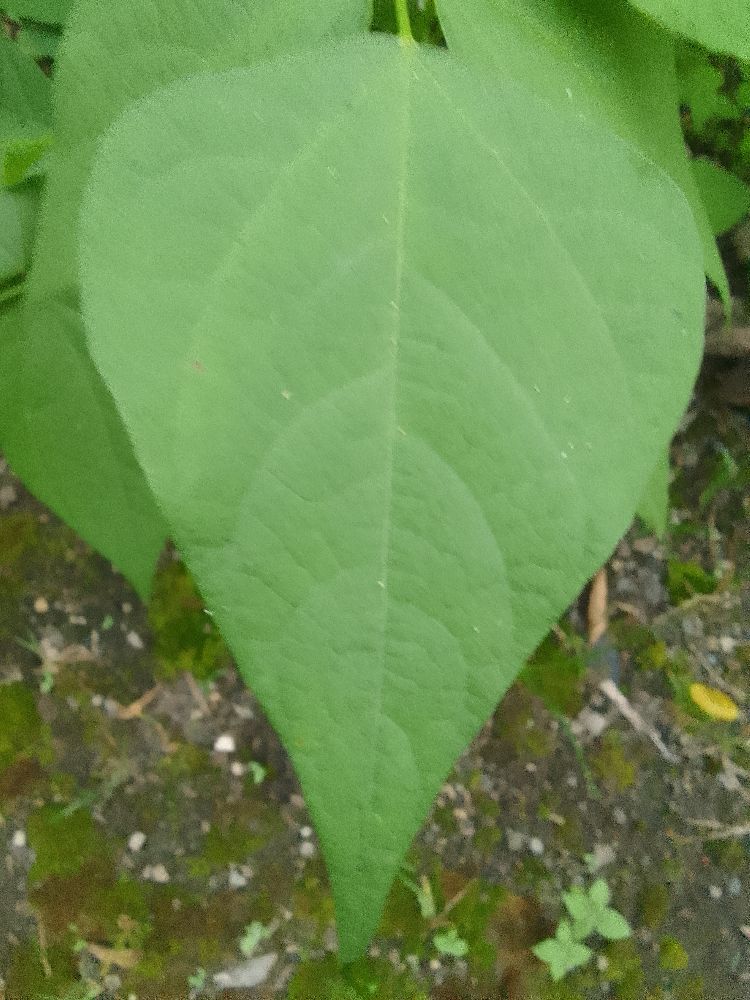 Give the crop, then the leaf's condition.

common bean, healthy
